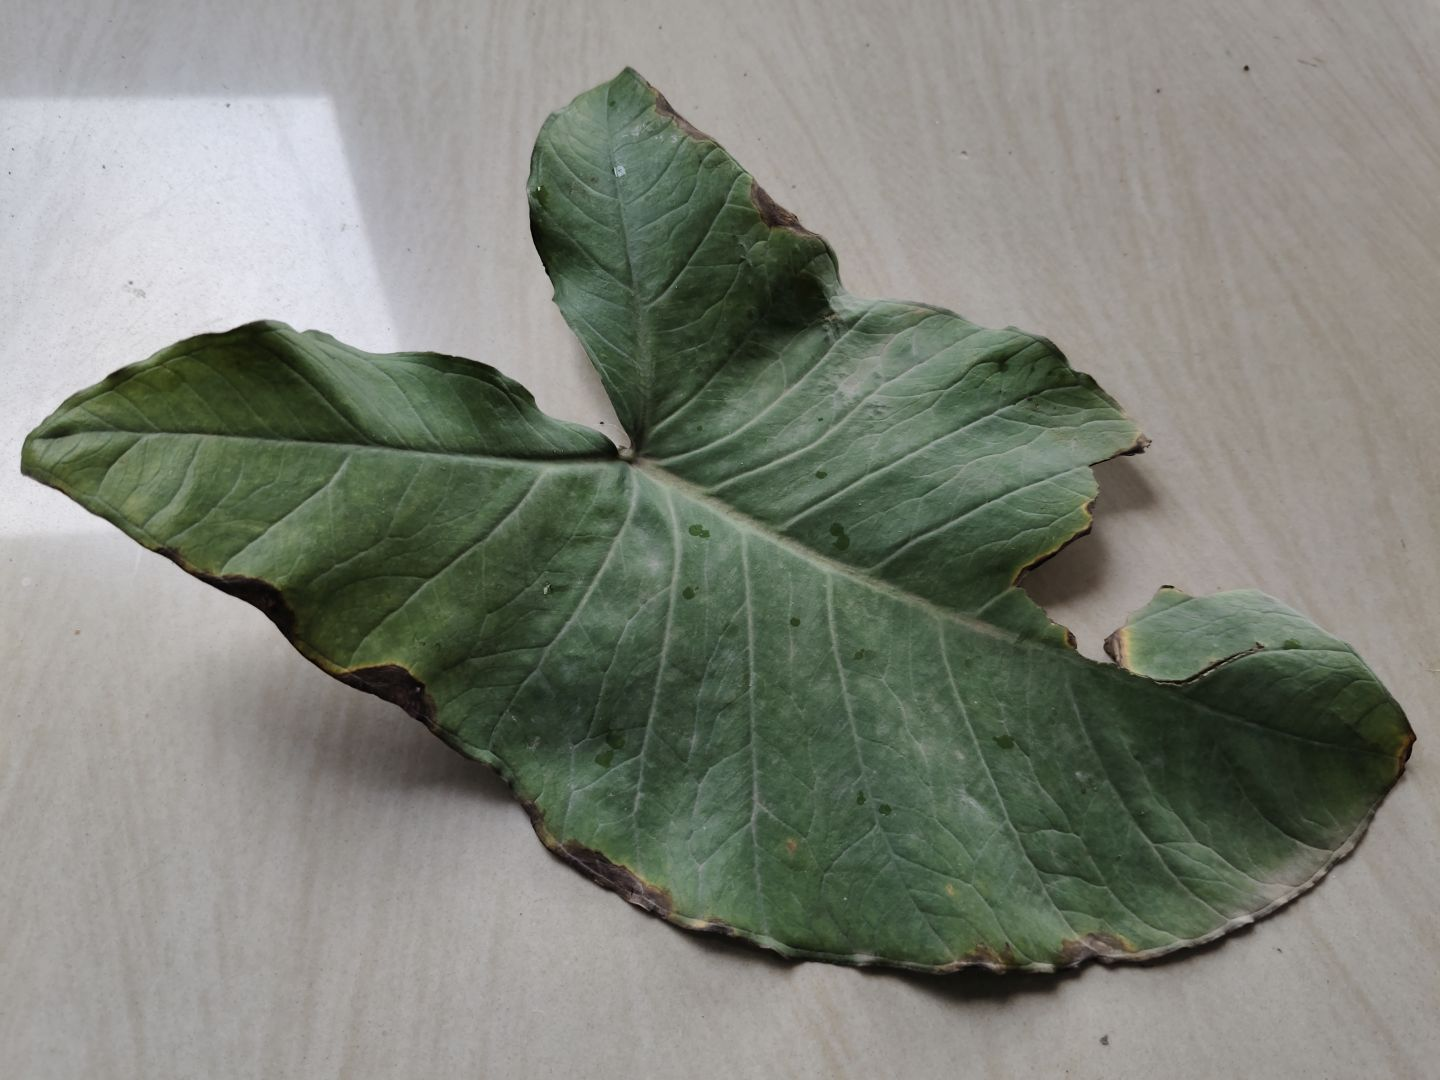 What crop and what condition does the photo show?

taro, leaf blight
